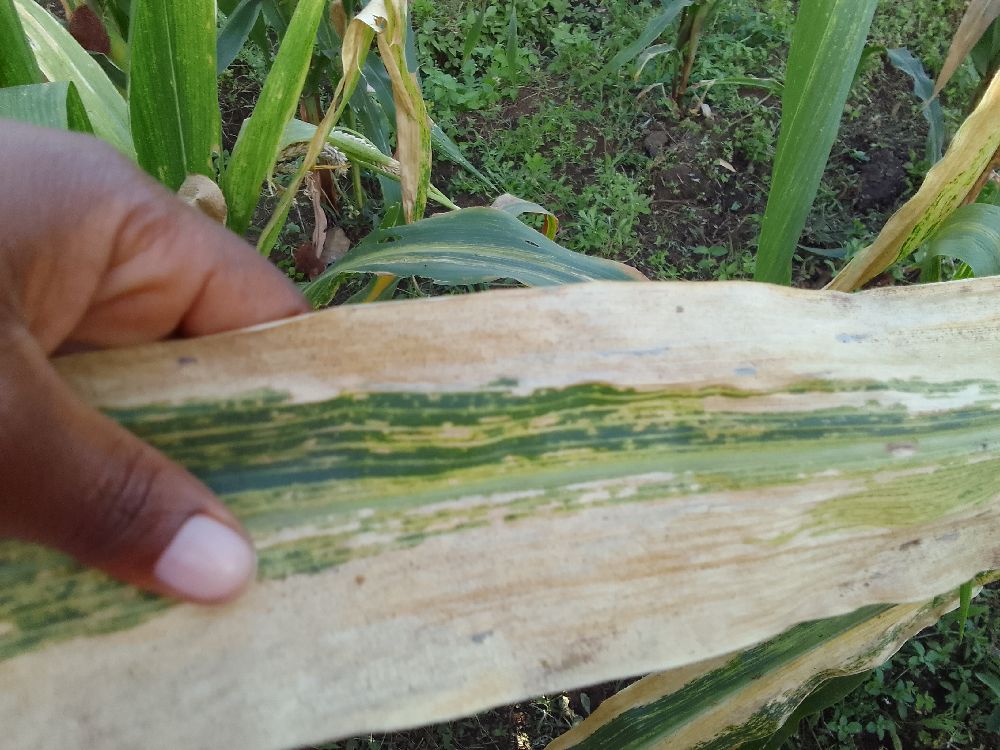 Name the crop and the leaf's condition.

maize, maize lethal necrosis
